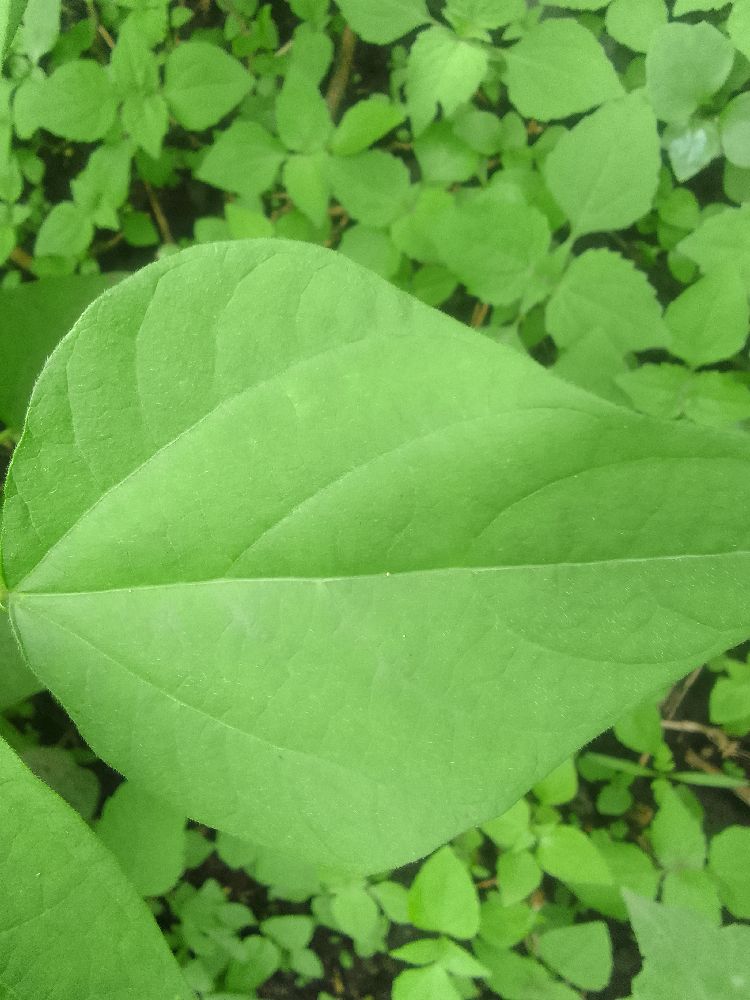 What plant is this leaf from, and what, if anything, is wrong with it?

common bean, healthy
